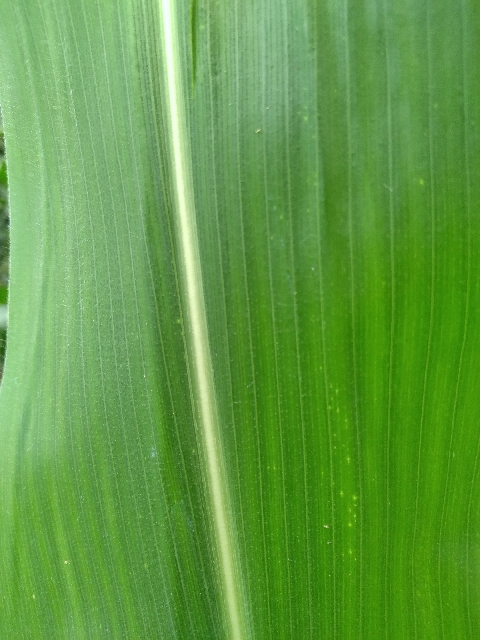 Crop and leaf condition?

maize, healthy
